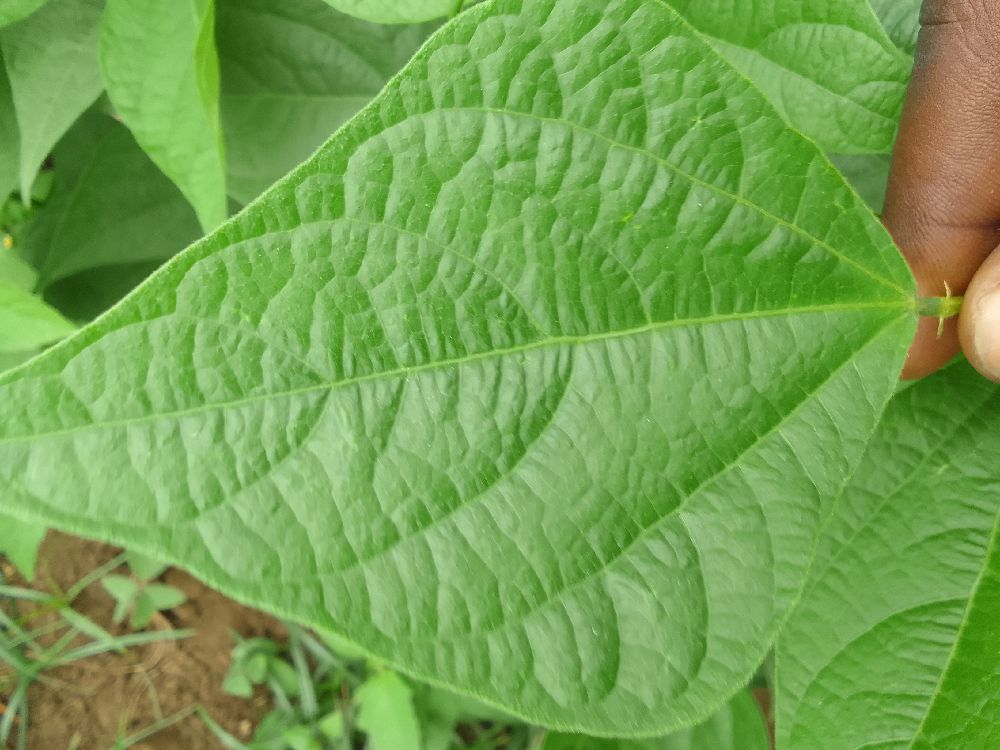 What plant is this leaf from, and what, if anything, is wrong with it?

common bean, healthy
